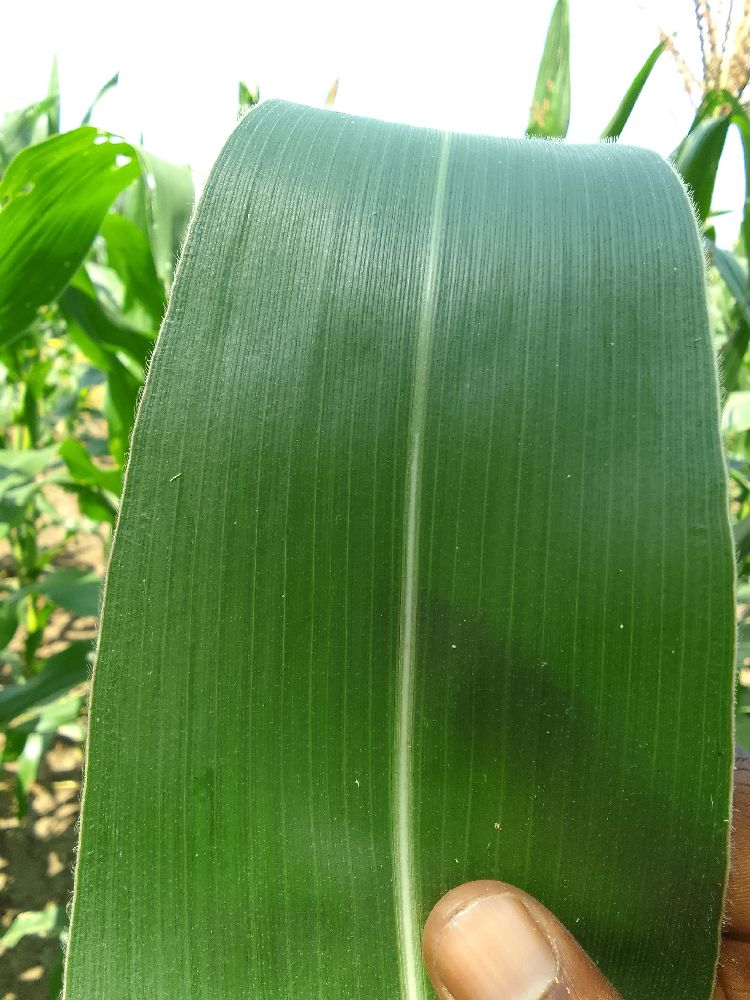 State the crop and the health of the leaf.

maize, healthy
